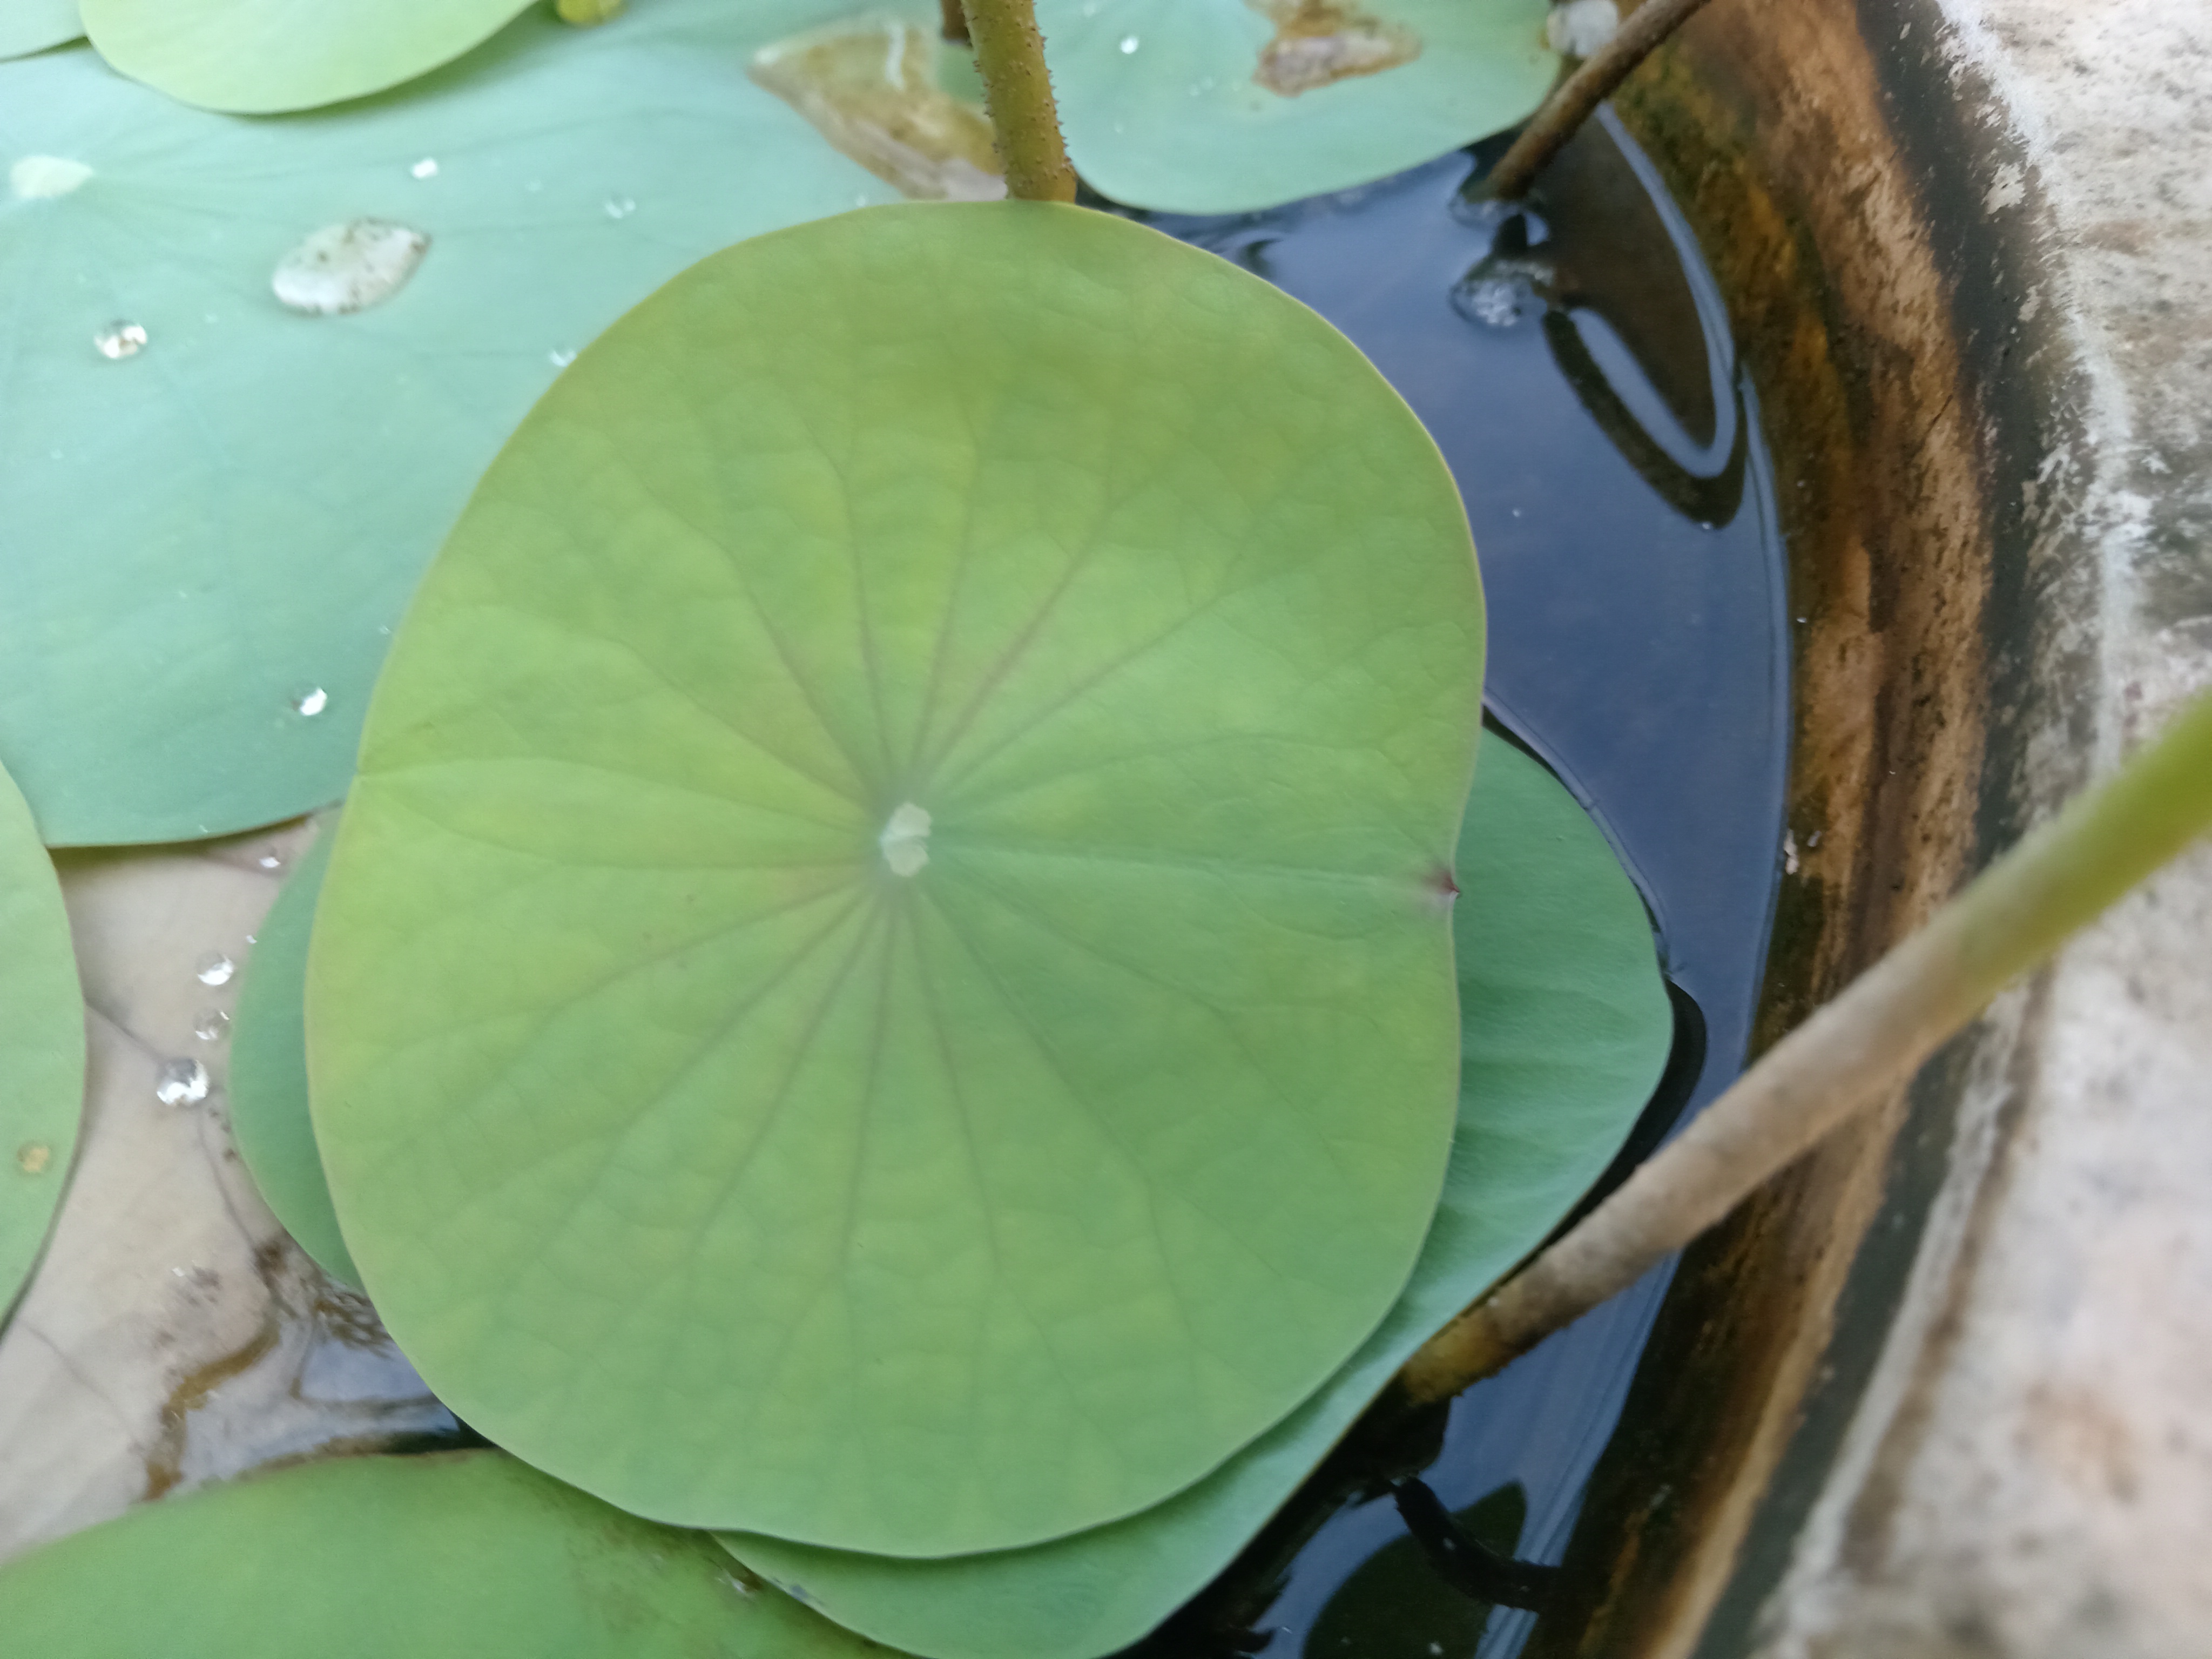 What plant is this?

lotus
